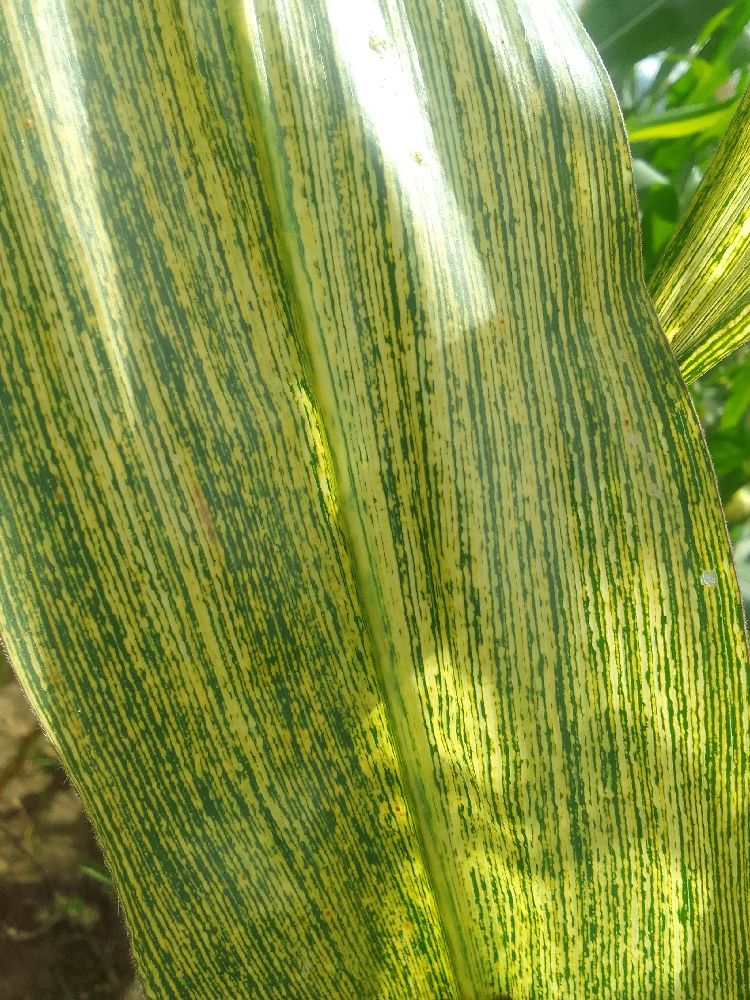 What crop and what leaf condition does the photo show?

maize, maize streak virus
